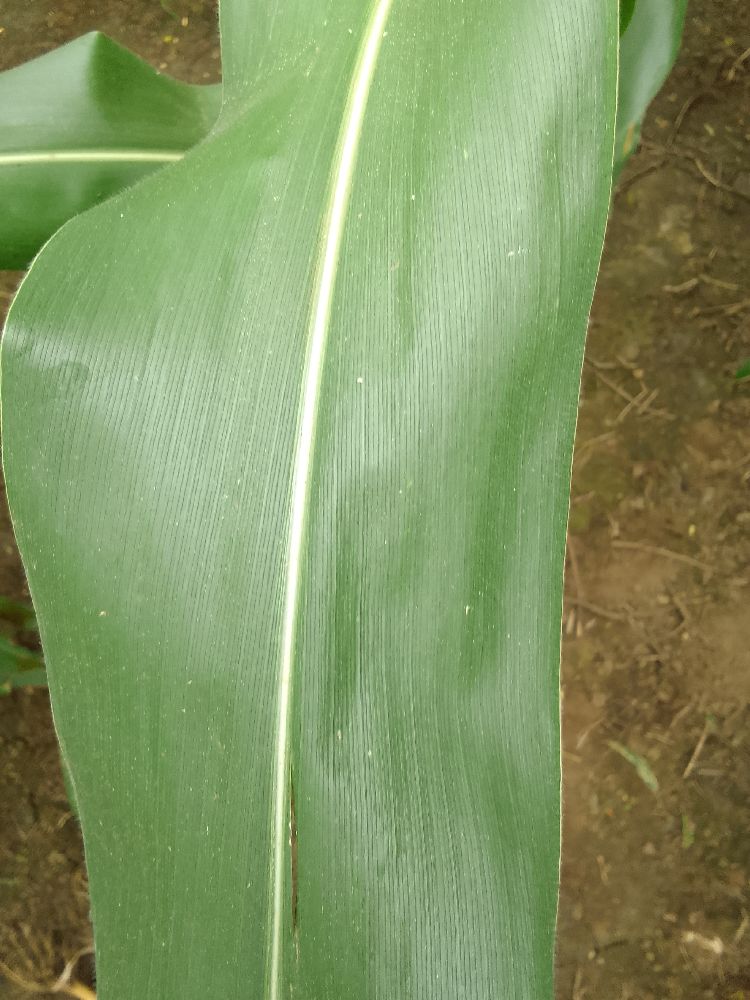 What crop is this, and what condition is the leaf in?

maize, healthy
